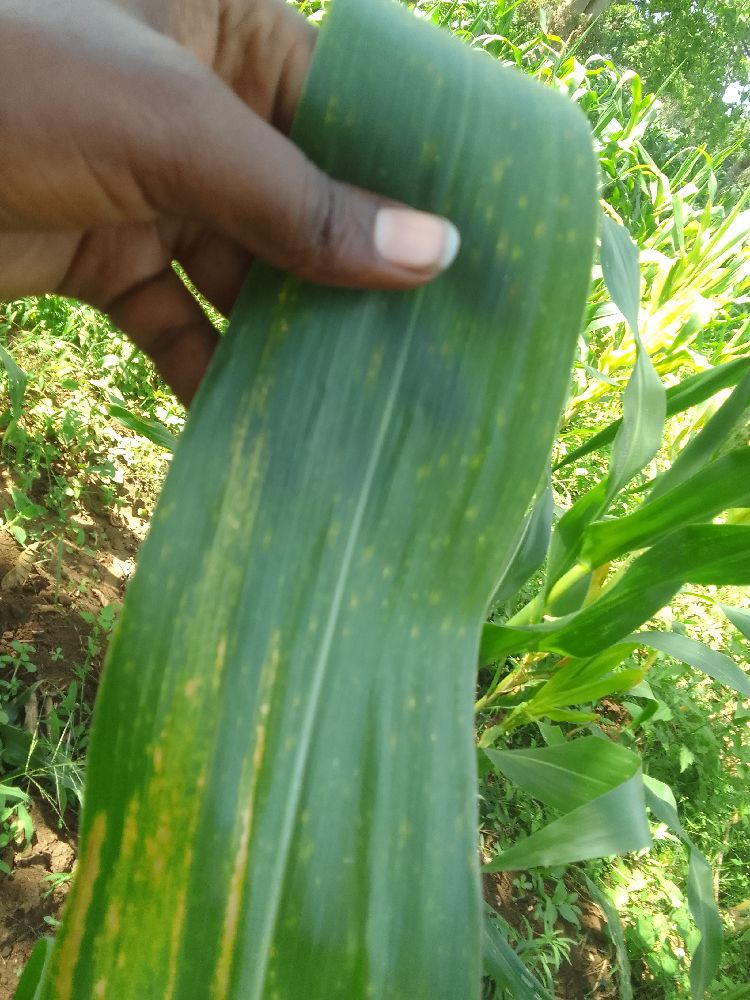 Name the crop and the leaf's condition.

maize, maize lethal necrosis
